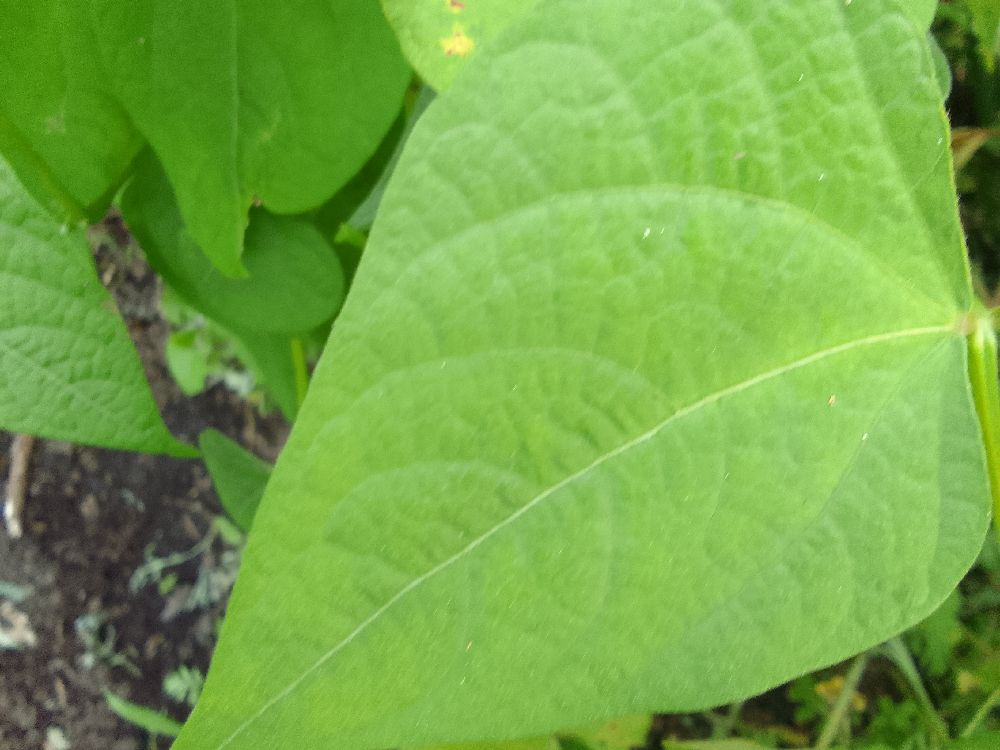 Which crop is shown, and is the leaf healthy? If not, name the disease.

common bean, healthy
